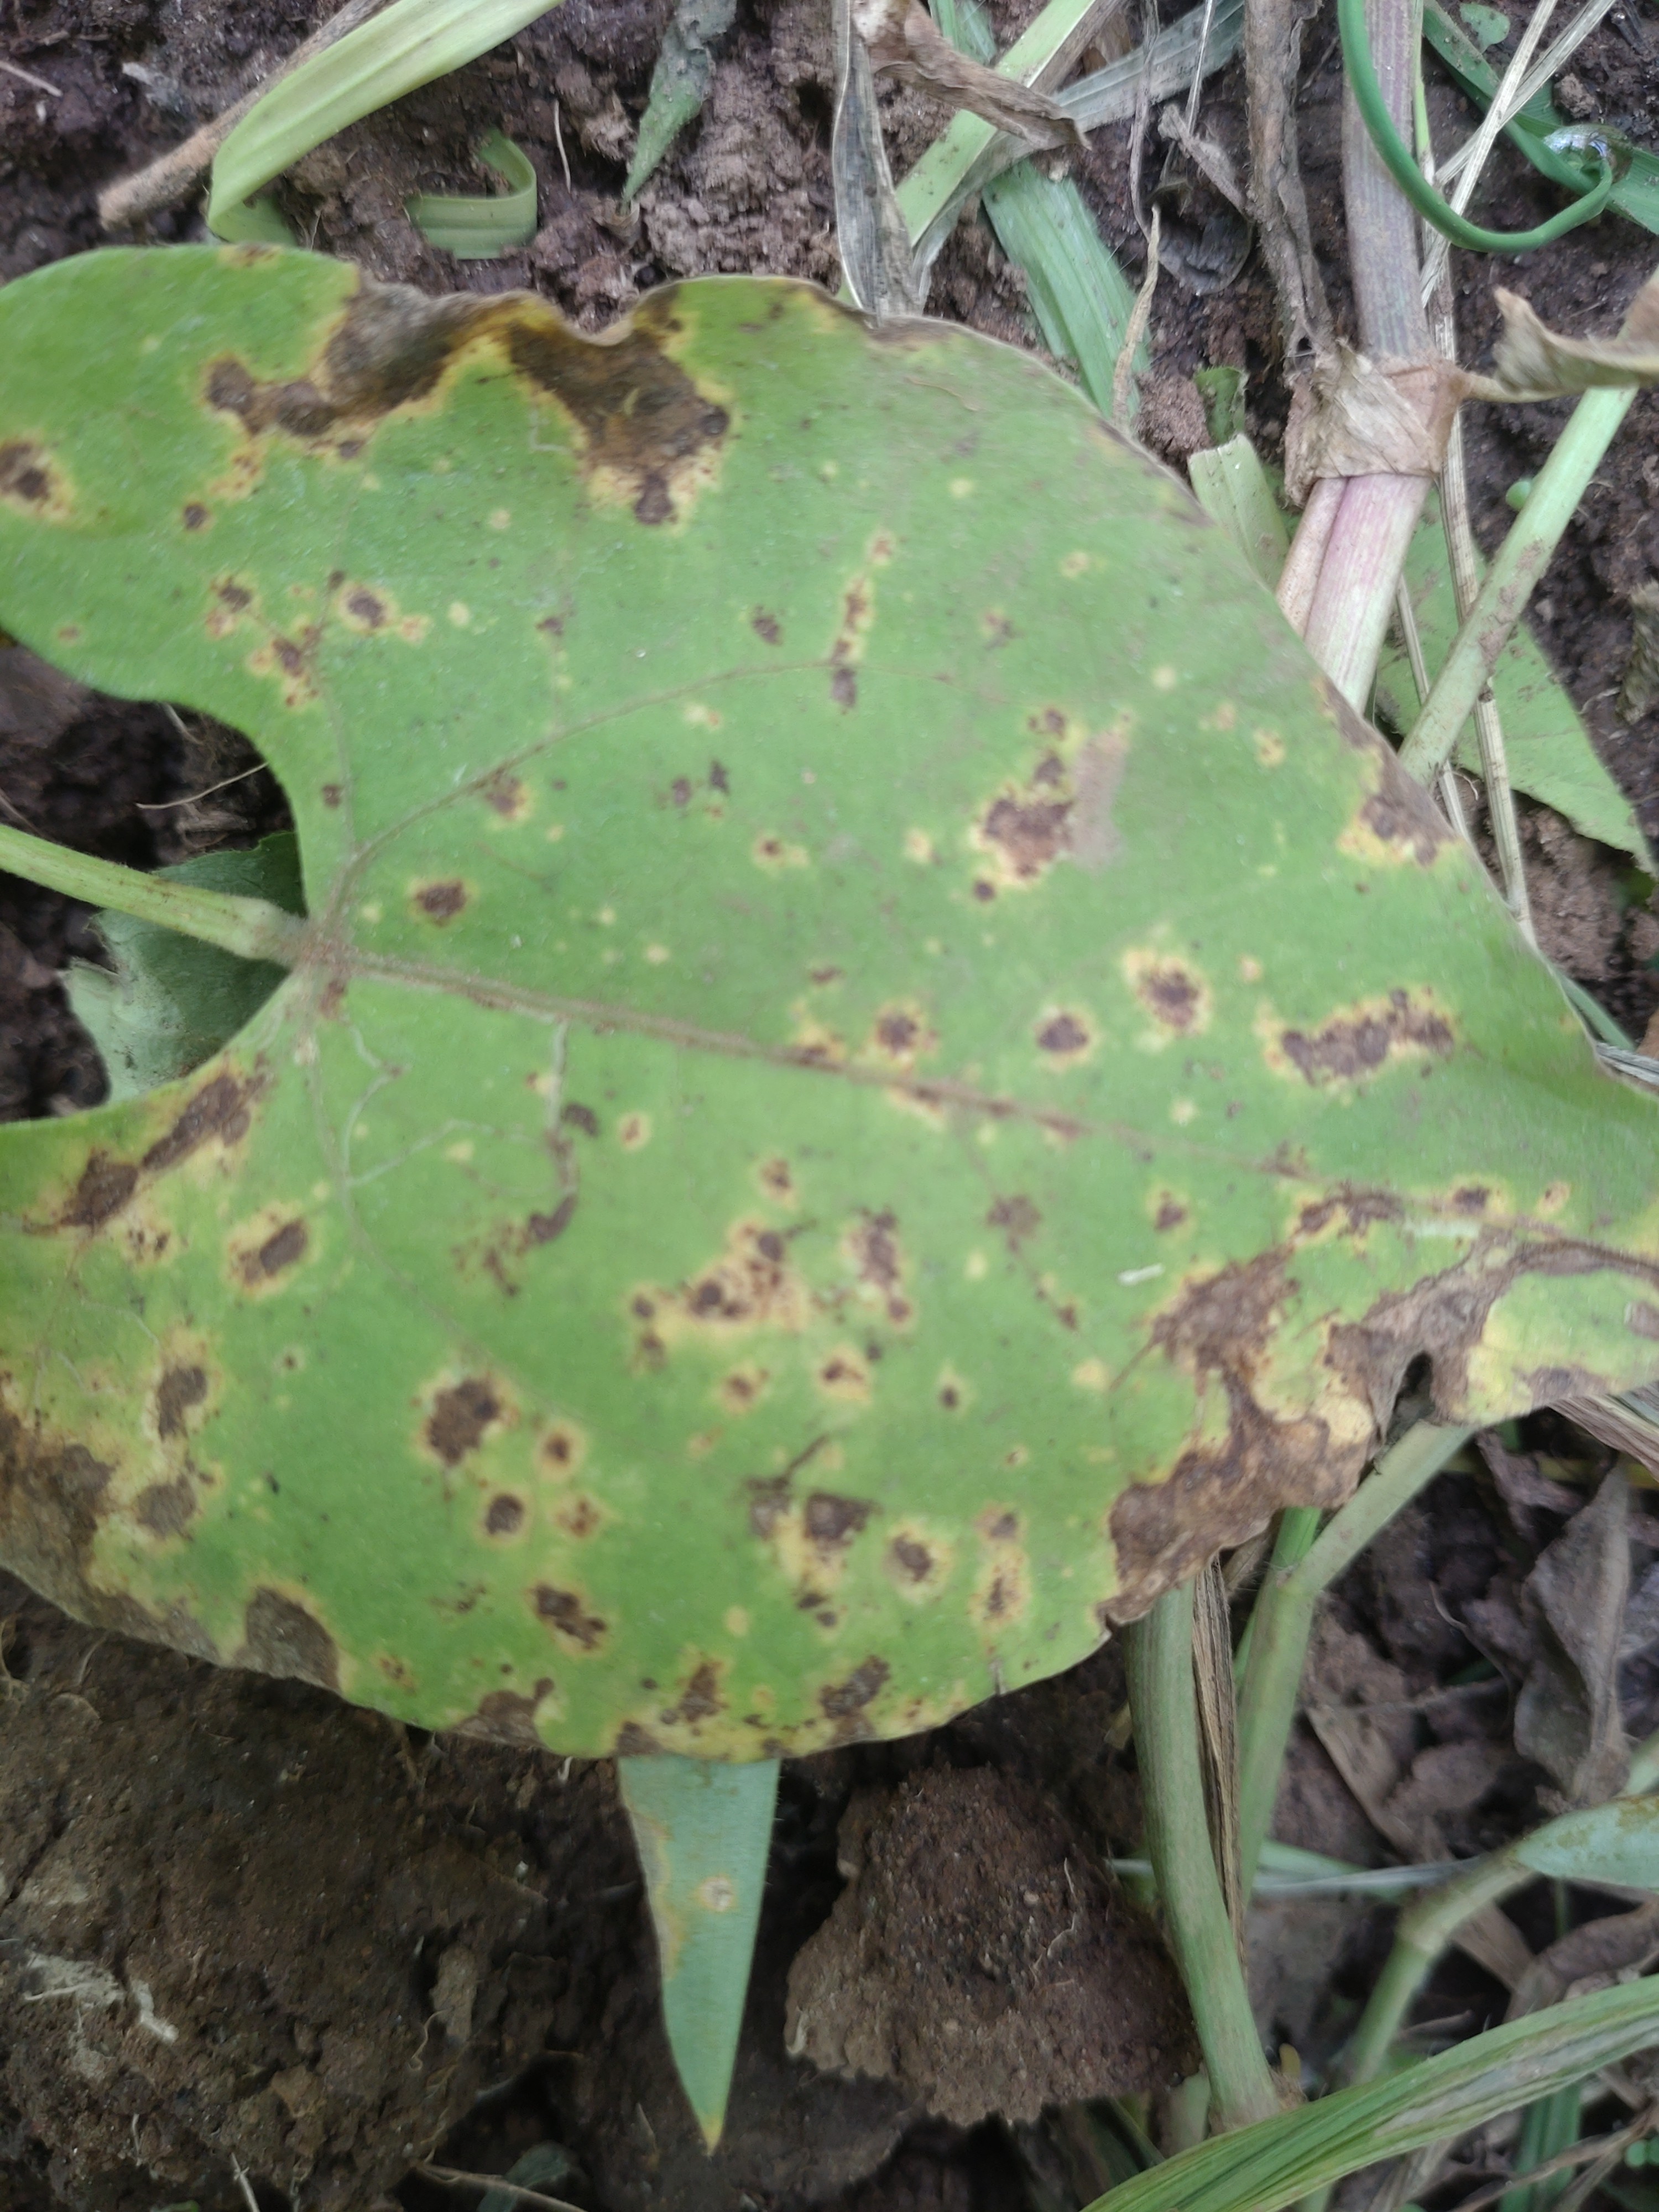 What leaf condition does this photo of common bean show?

rust
